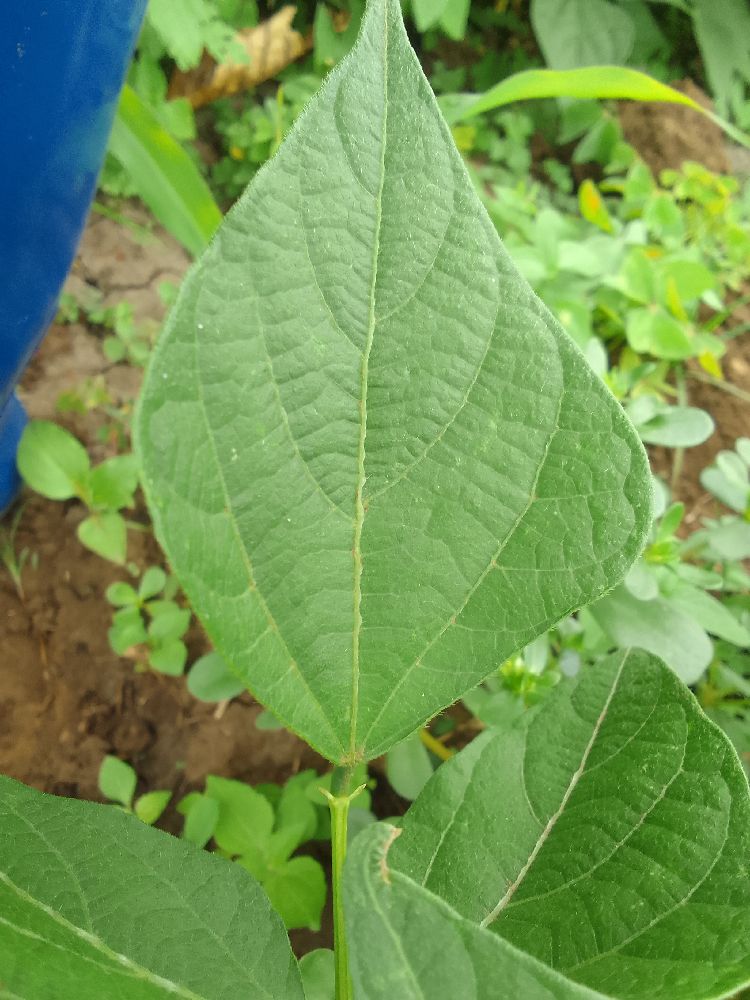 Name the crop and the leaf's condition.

common bean, healthy
